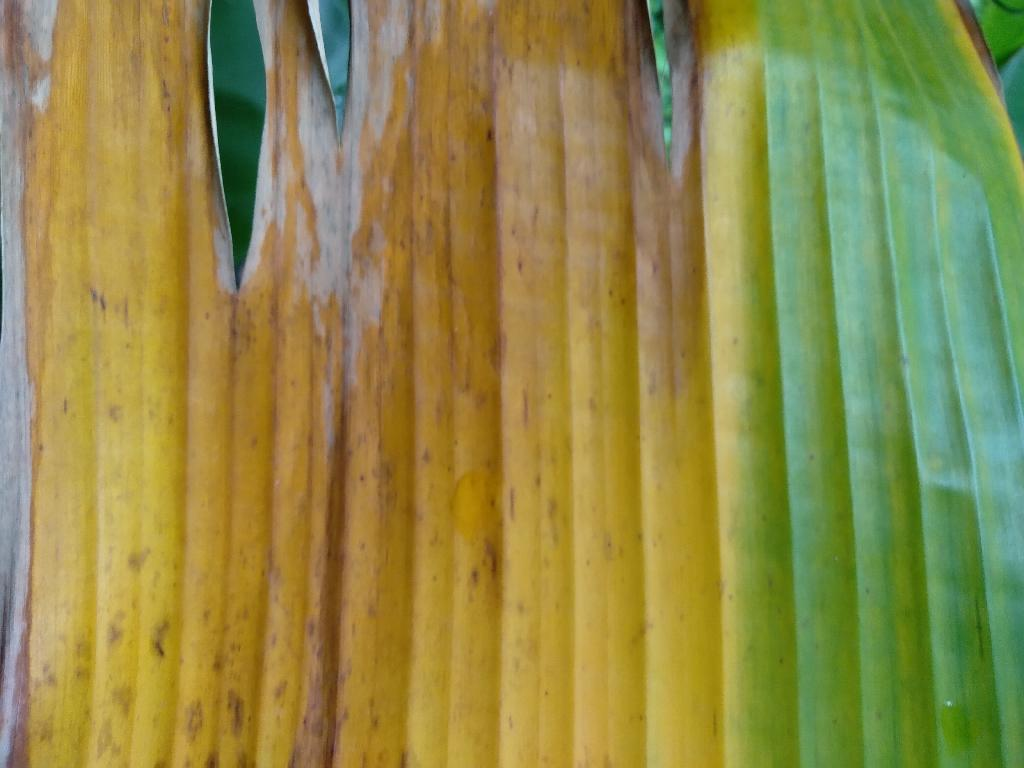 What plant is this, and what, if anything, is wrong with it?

banana, fusarium wilt race 1
